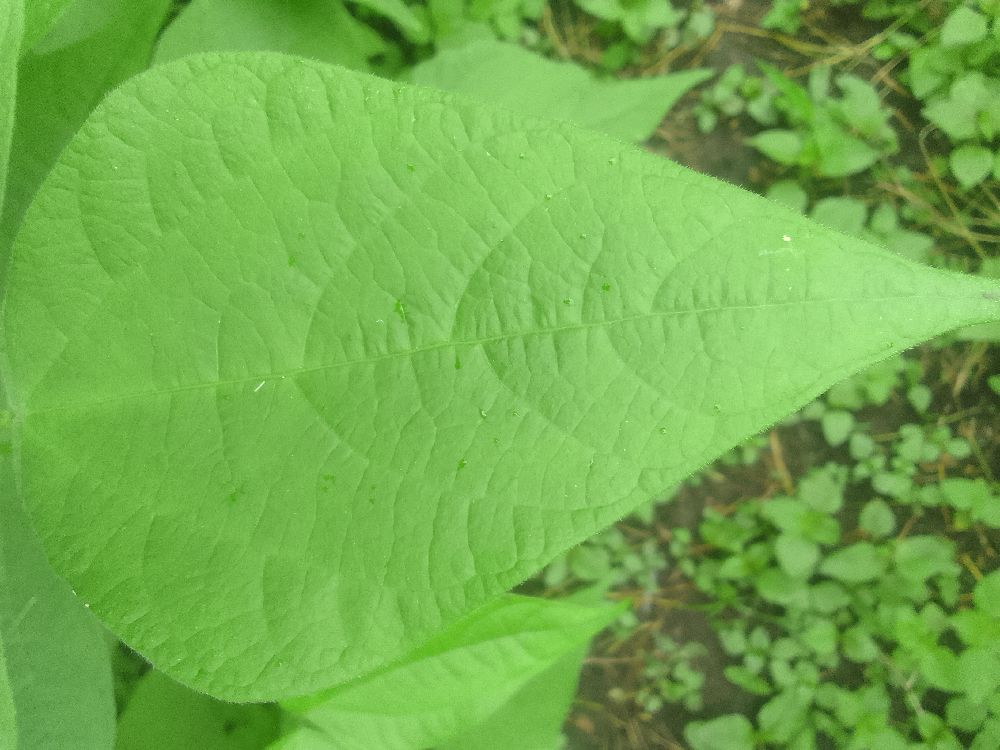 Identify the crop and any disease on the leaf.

common bean, healthy
